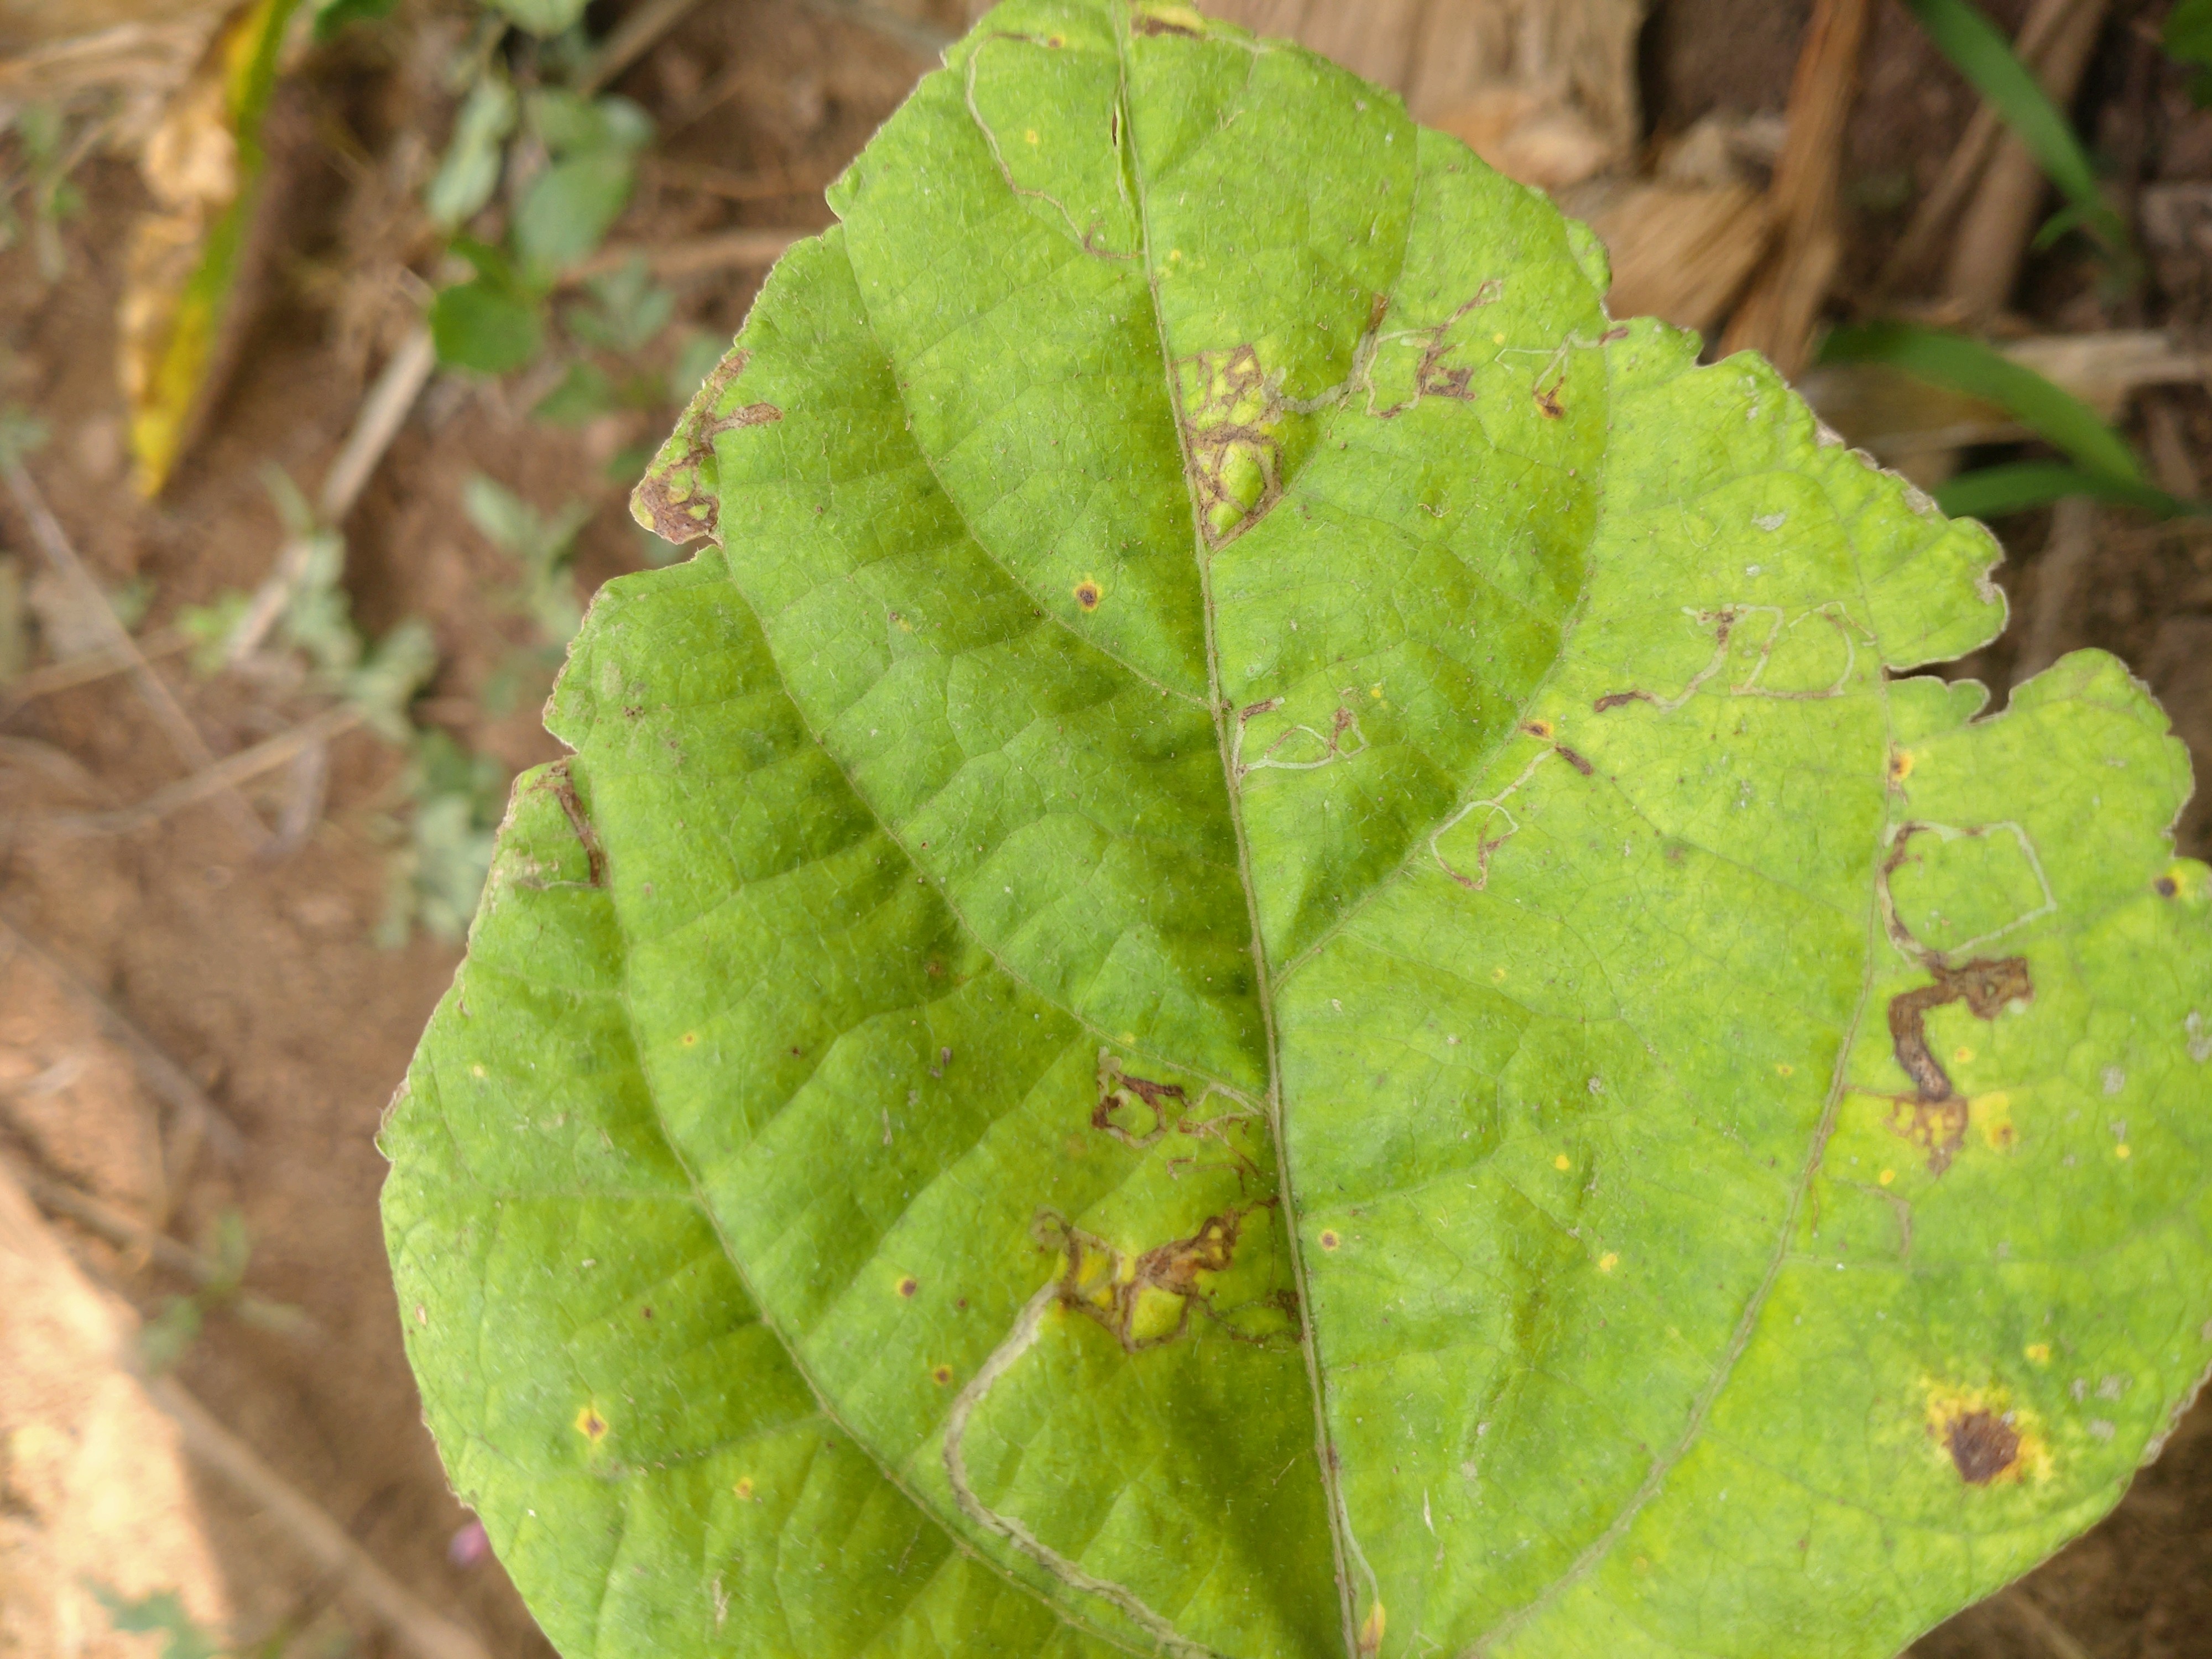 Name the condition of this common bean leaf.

rust
